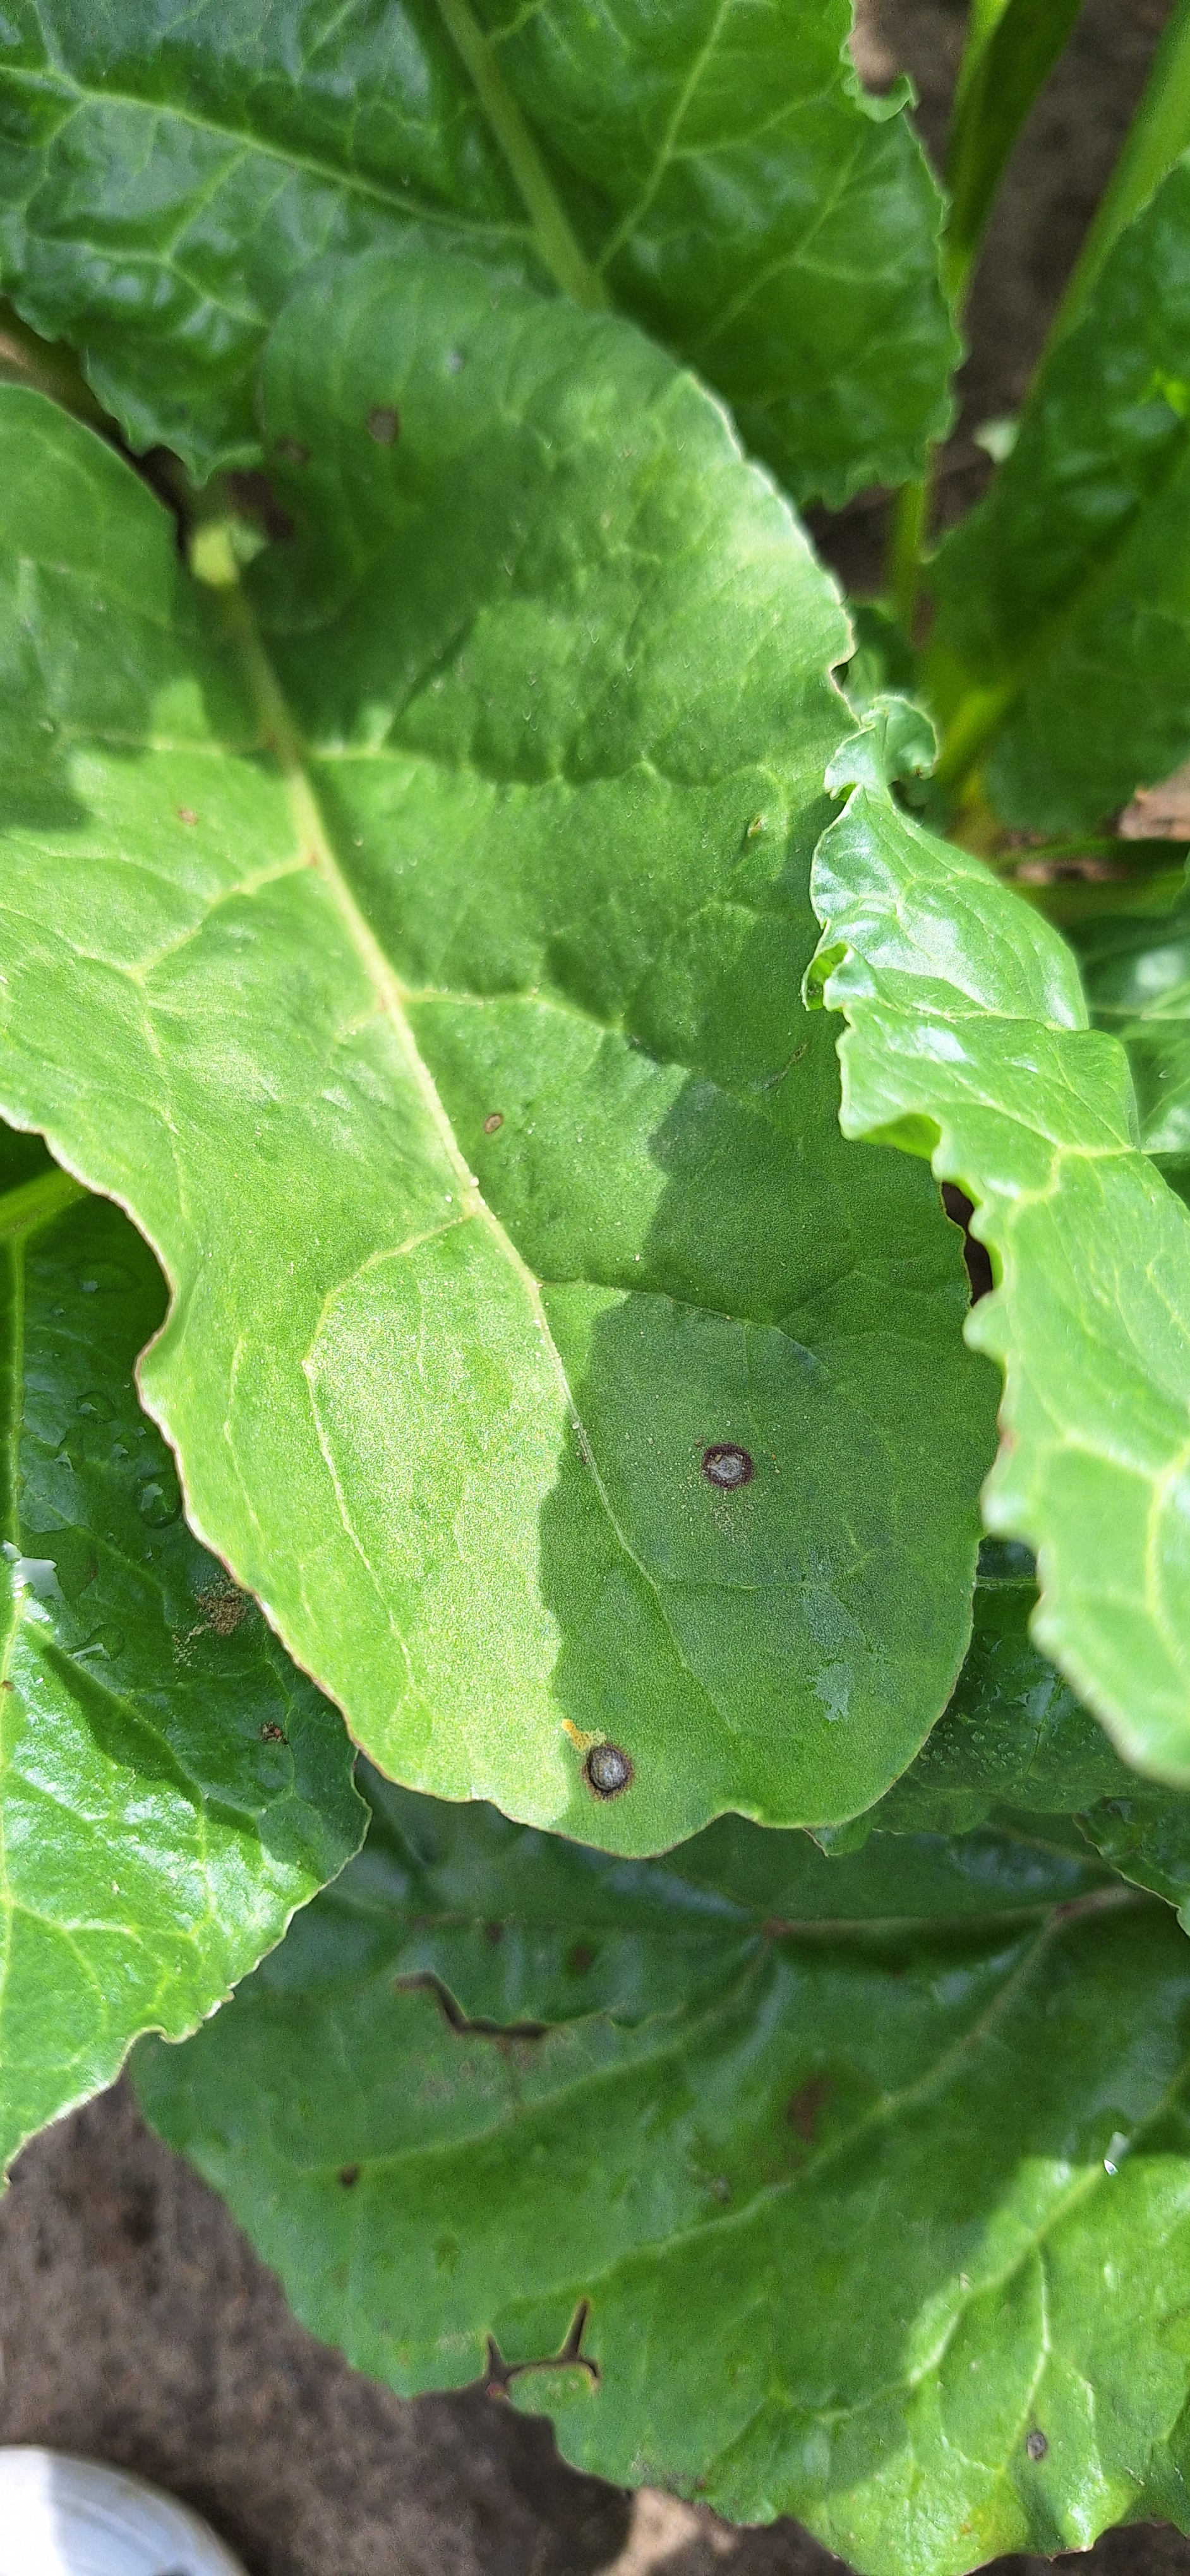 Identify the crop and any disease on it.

beet, cercospora
